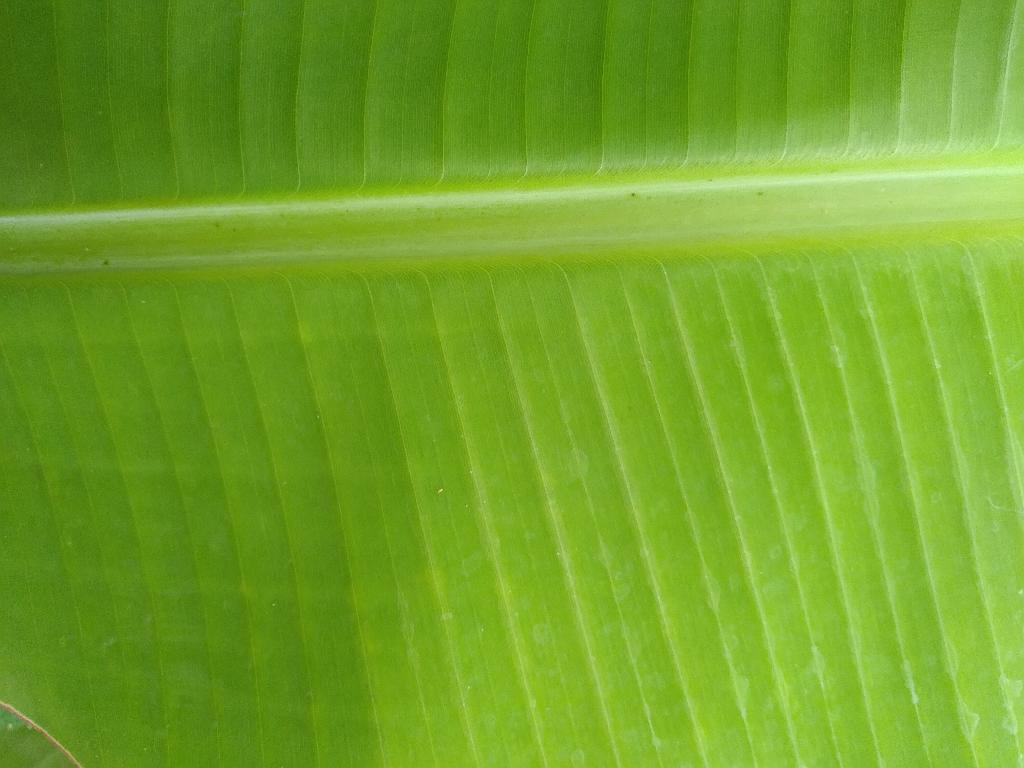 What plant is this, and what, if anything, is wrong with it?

banana, healthy
